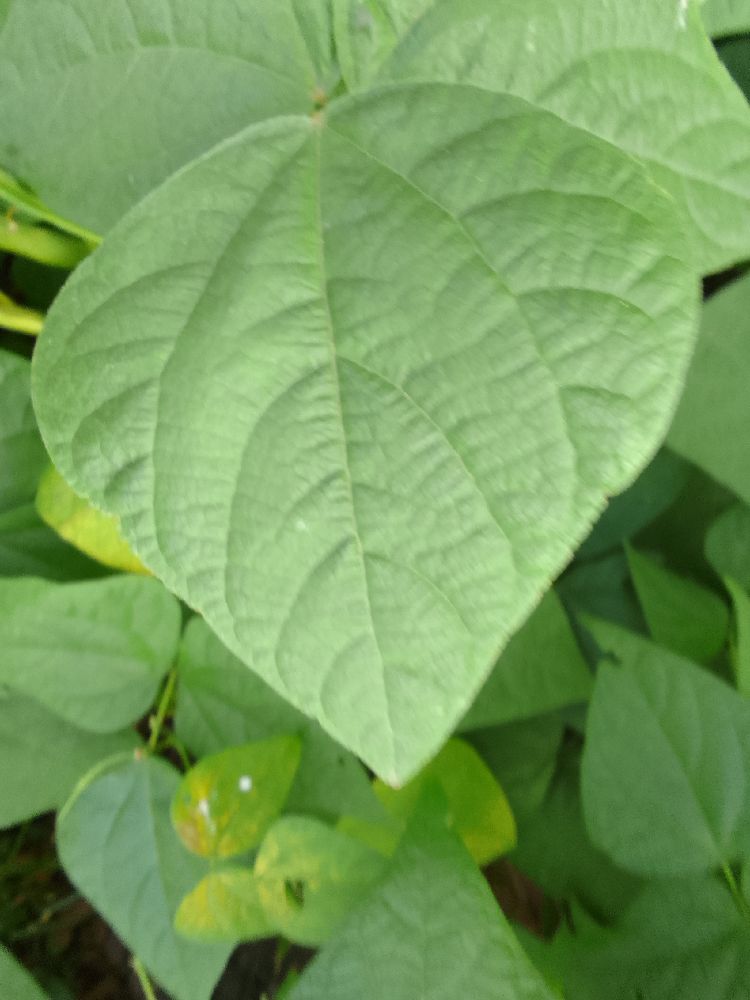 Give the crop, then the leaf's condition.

common bean, healthy
